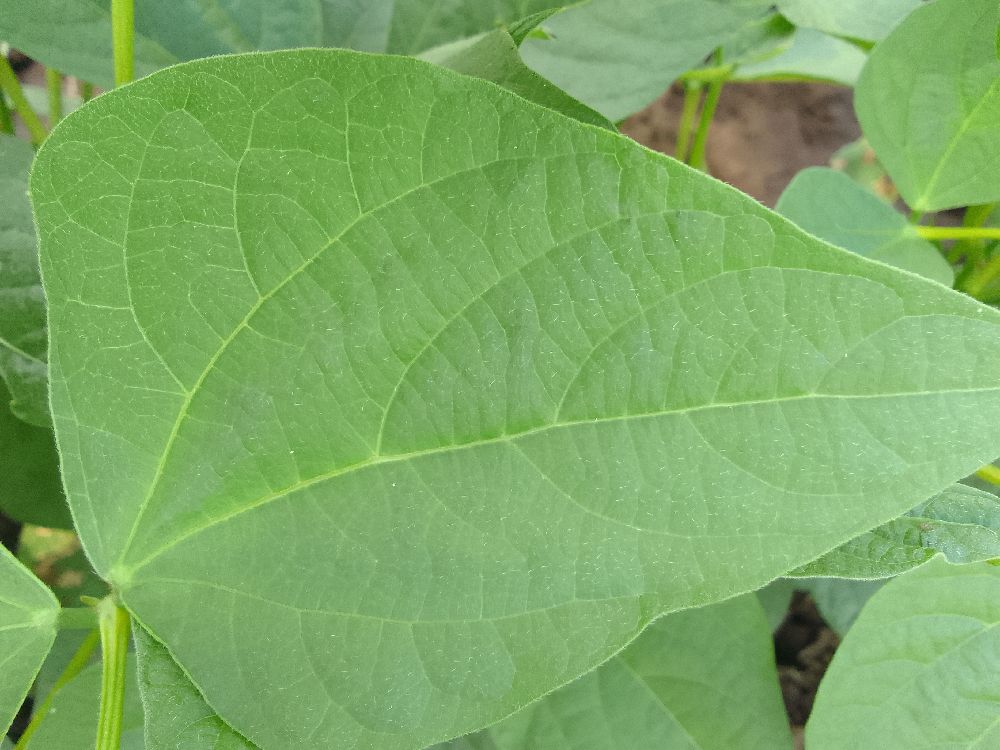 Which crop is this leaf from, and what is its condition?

common bean, healthy
